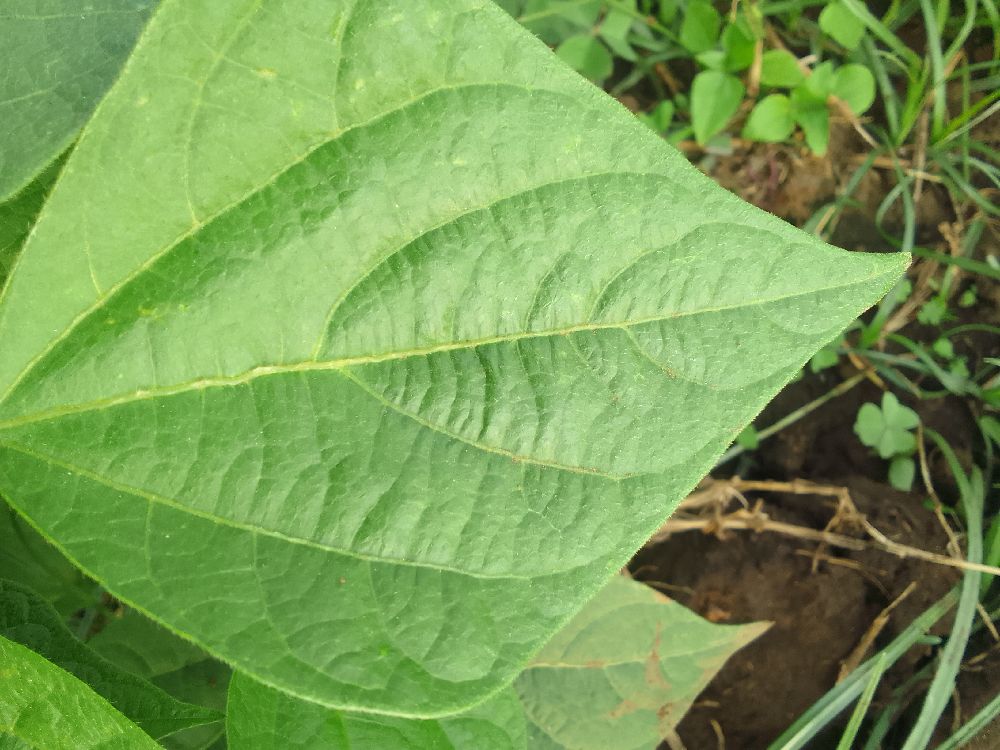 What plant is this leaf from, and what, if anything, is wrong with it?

common bean, healthy
